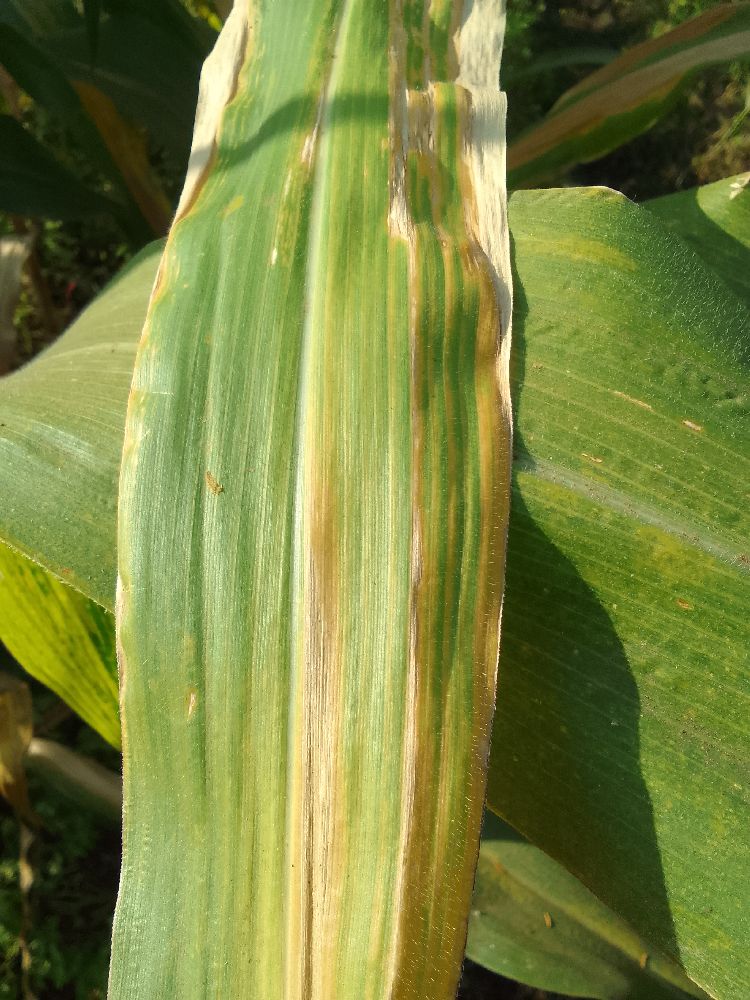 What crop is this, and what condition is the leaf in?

maize, maize lethal necrosis
